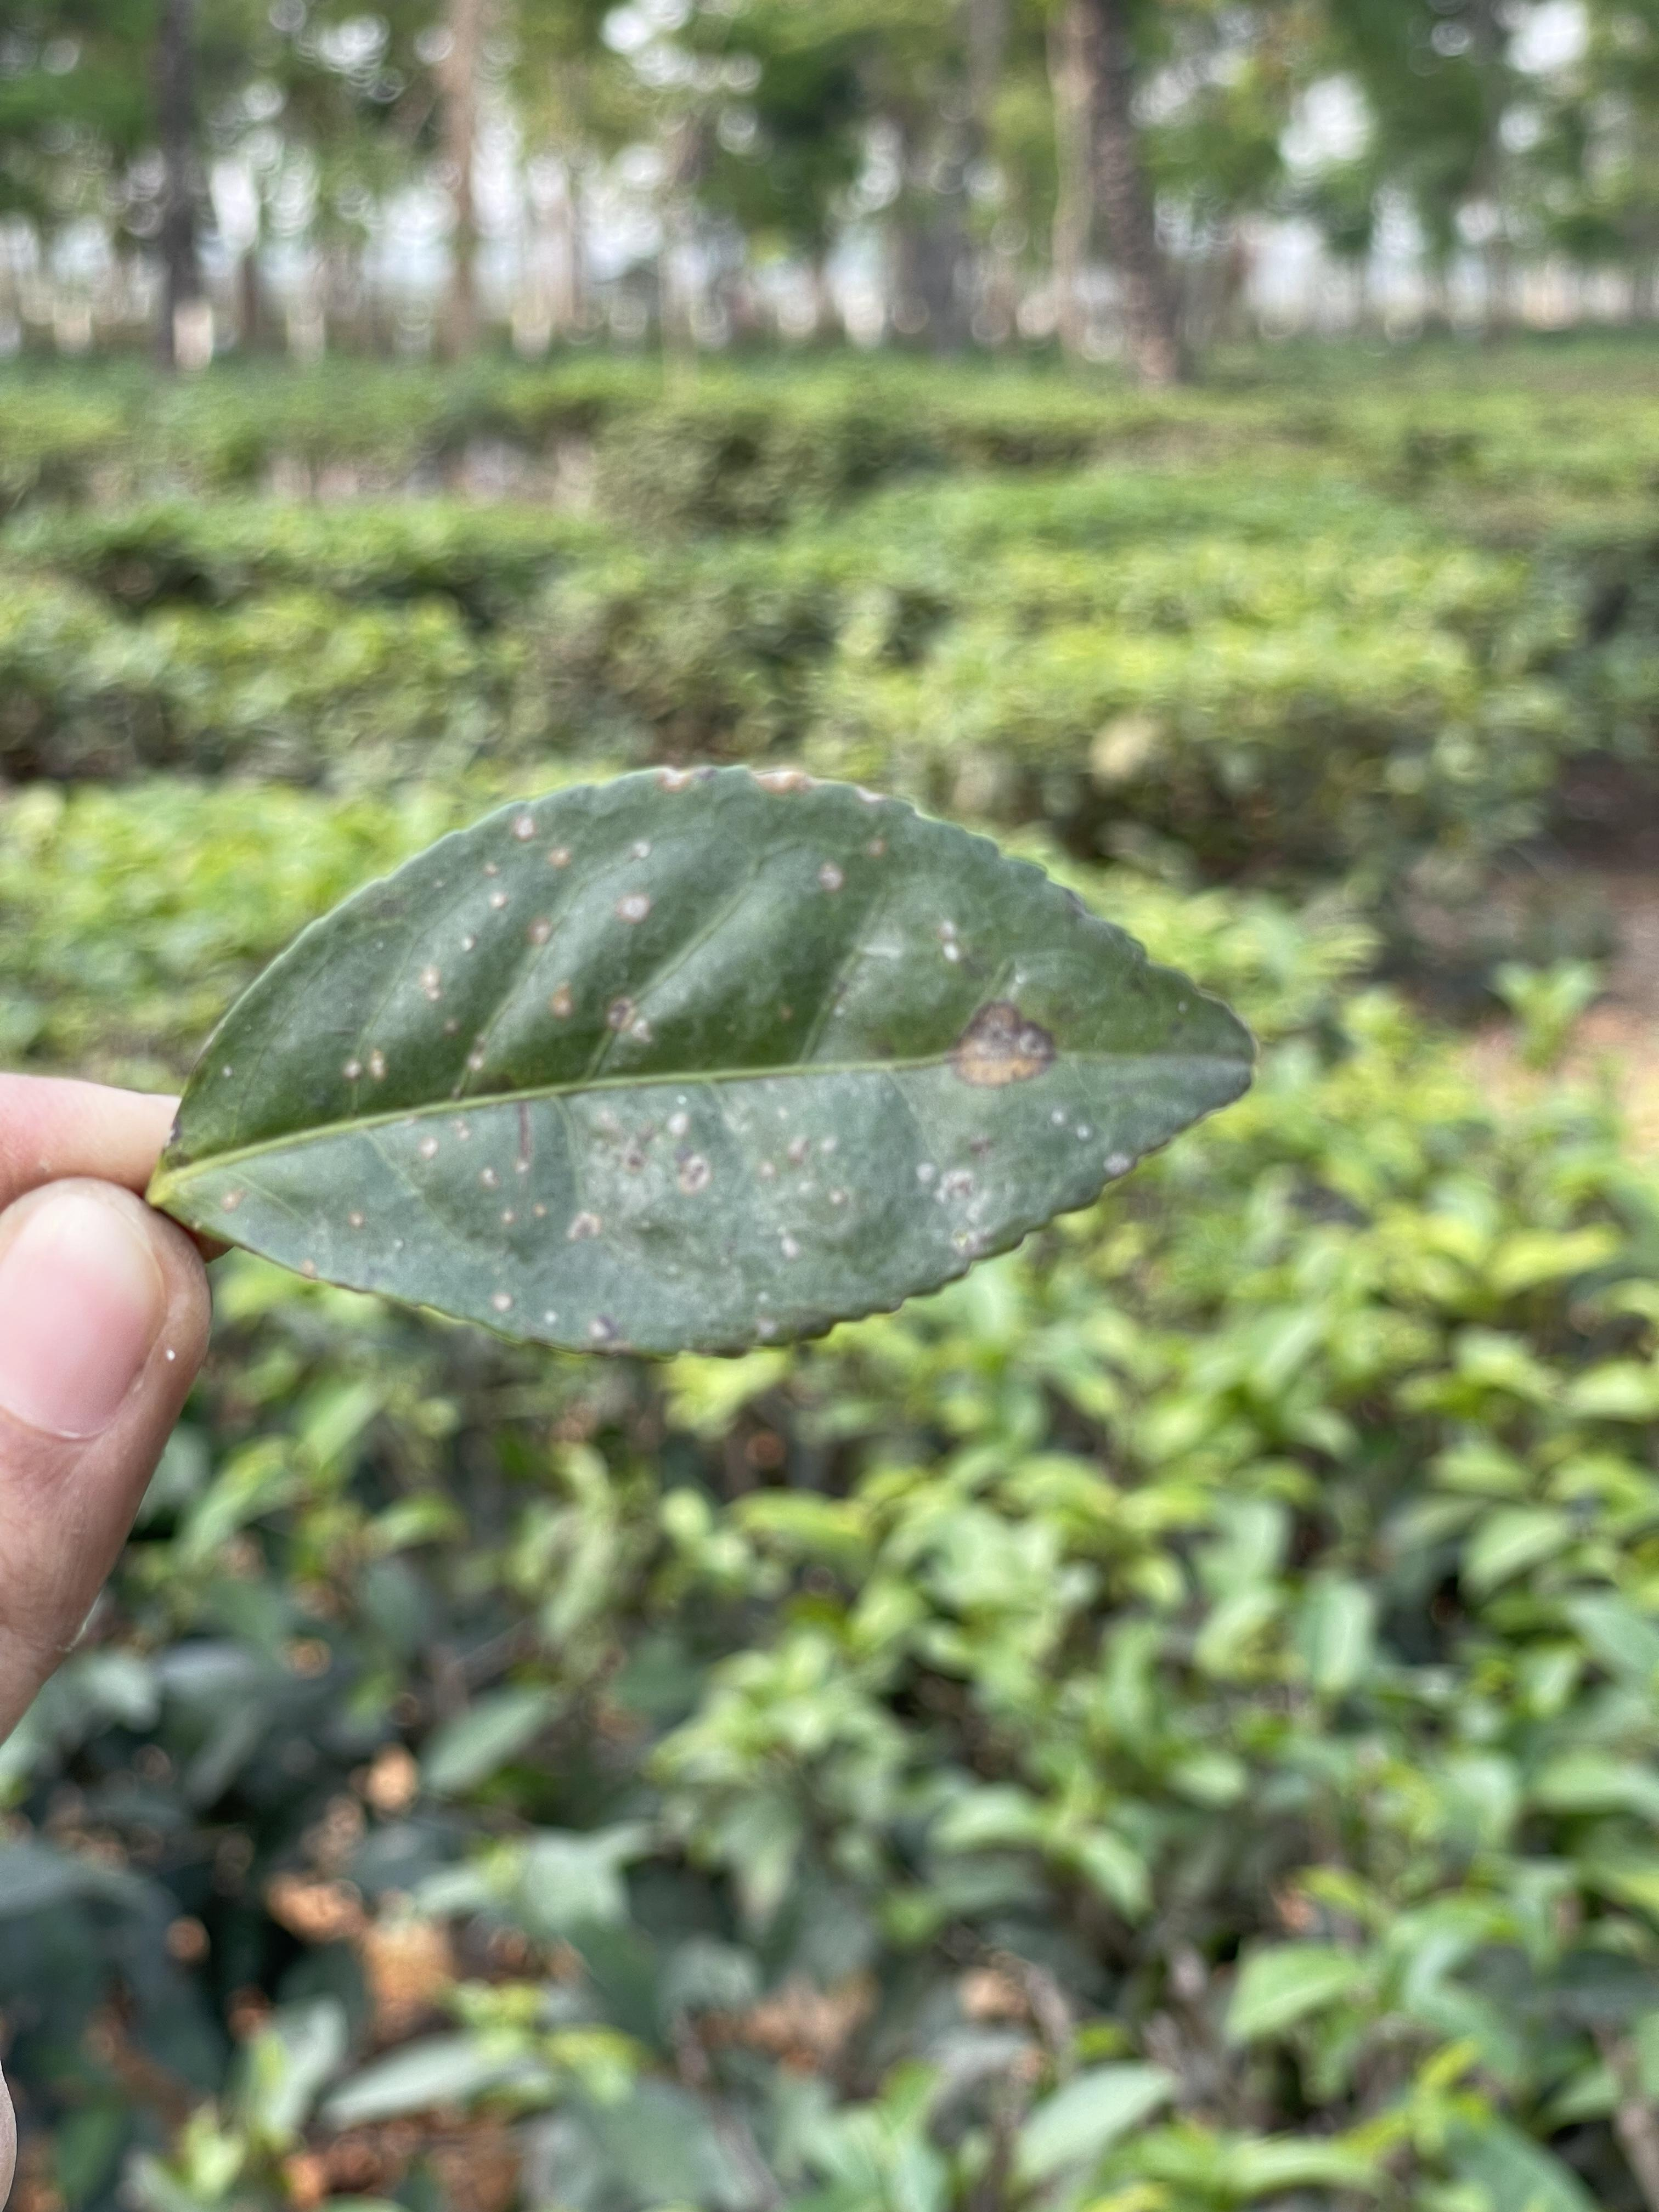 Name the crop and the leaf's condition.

tea, red rust
